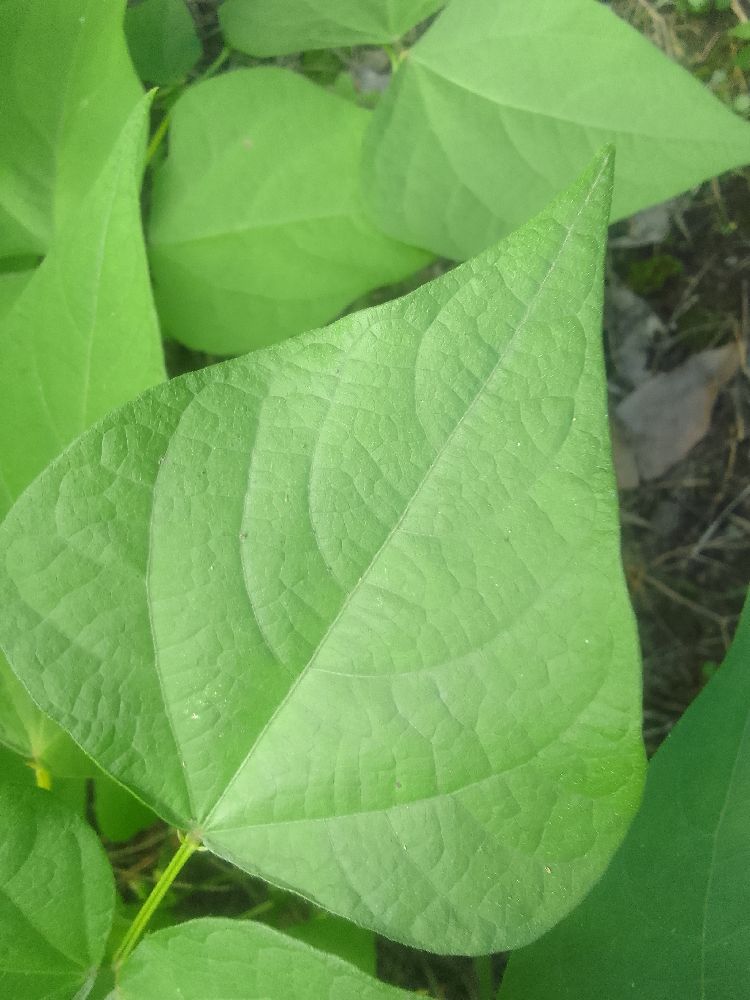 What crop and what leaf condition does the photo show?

common bean, healthy
